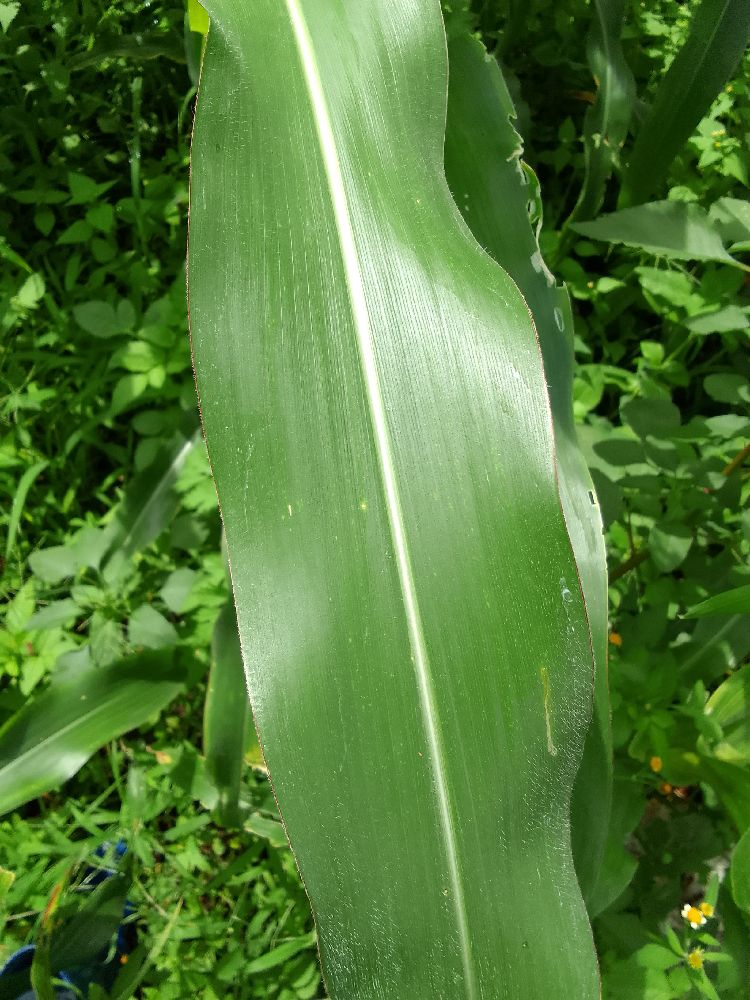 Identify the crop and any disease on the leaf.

maize, healthy
